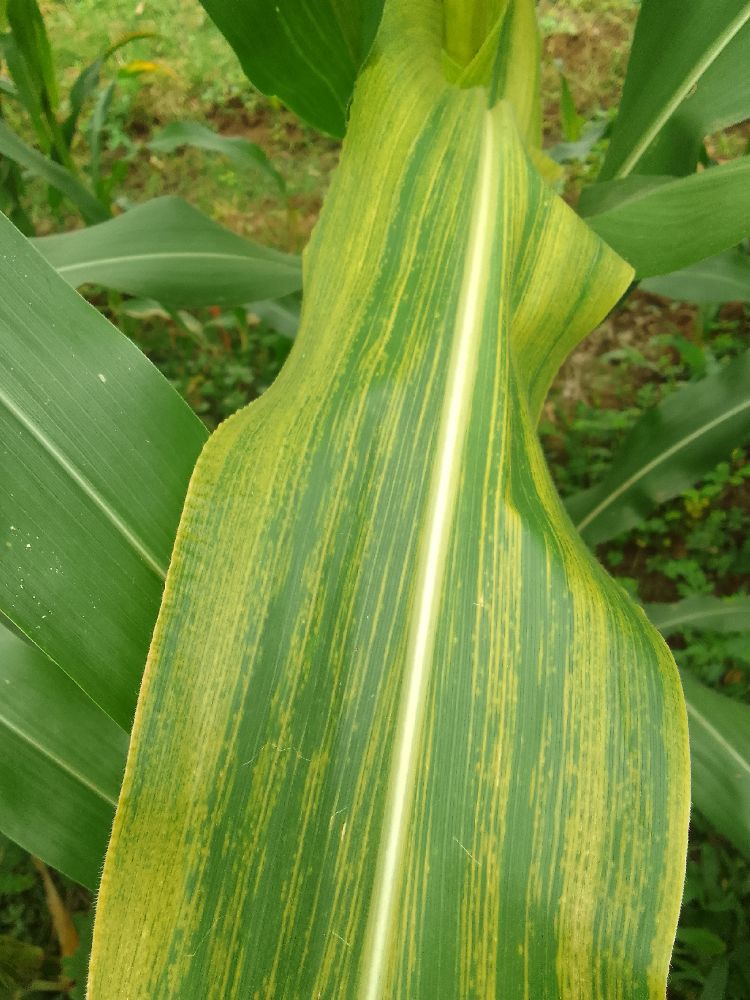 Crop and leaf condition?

maize, maize lethal necrosis
